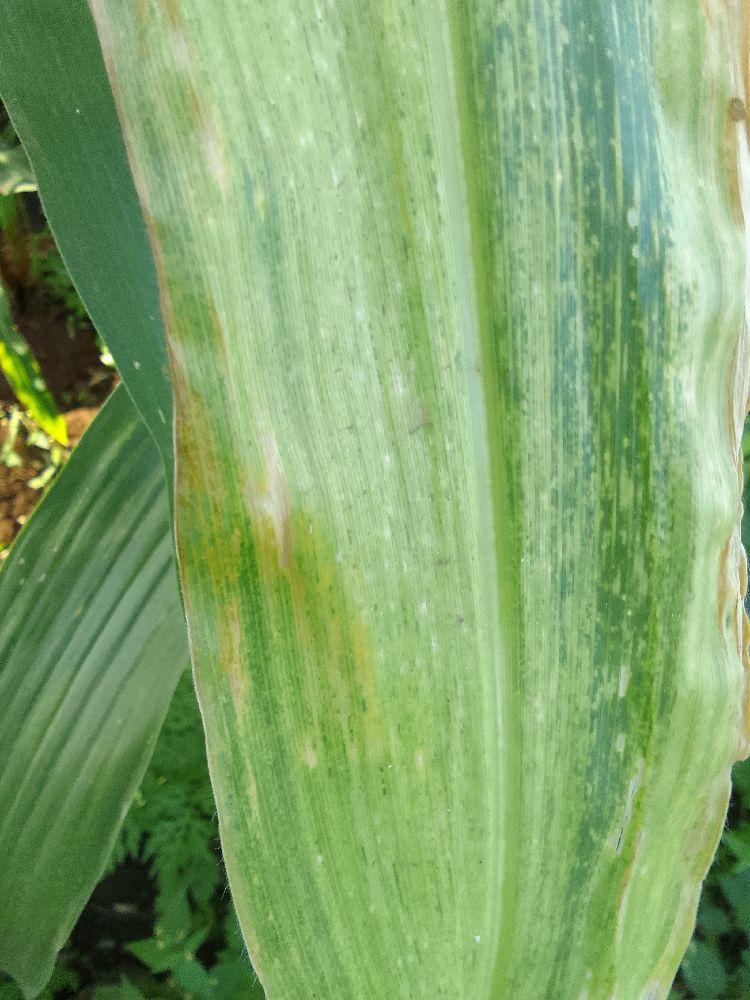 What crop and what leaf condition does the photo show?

maize, maize lethal necrosis
